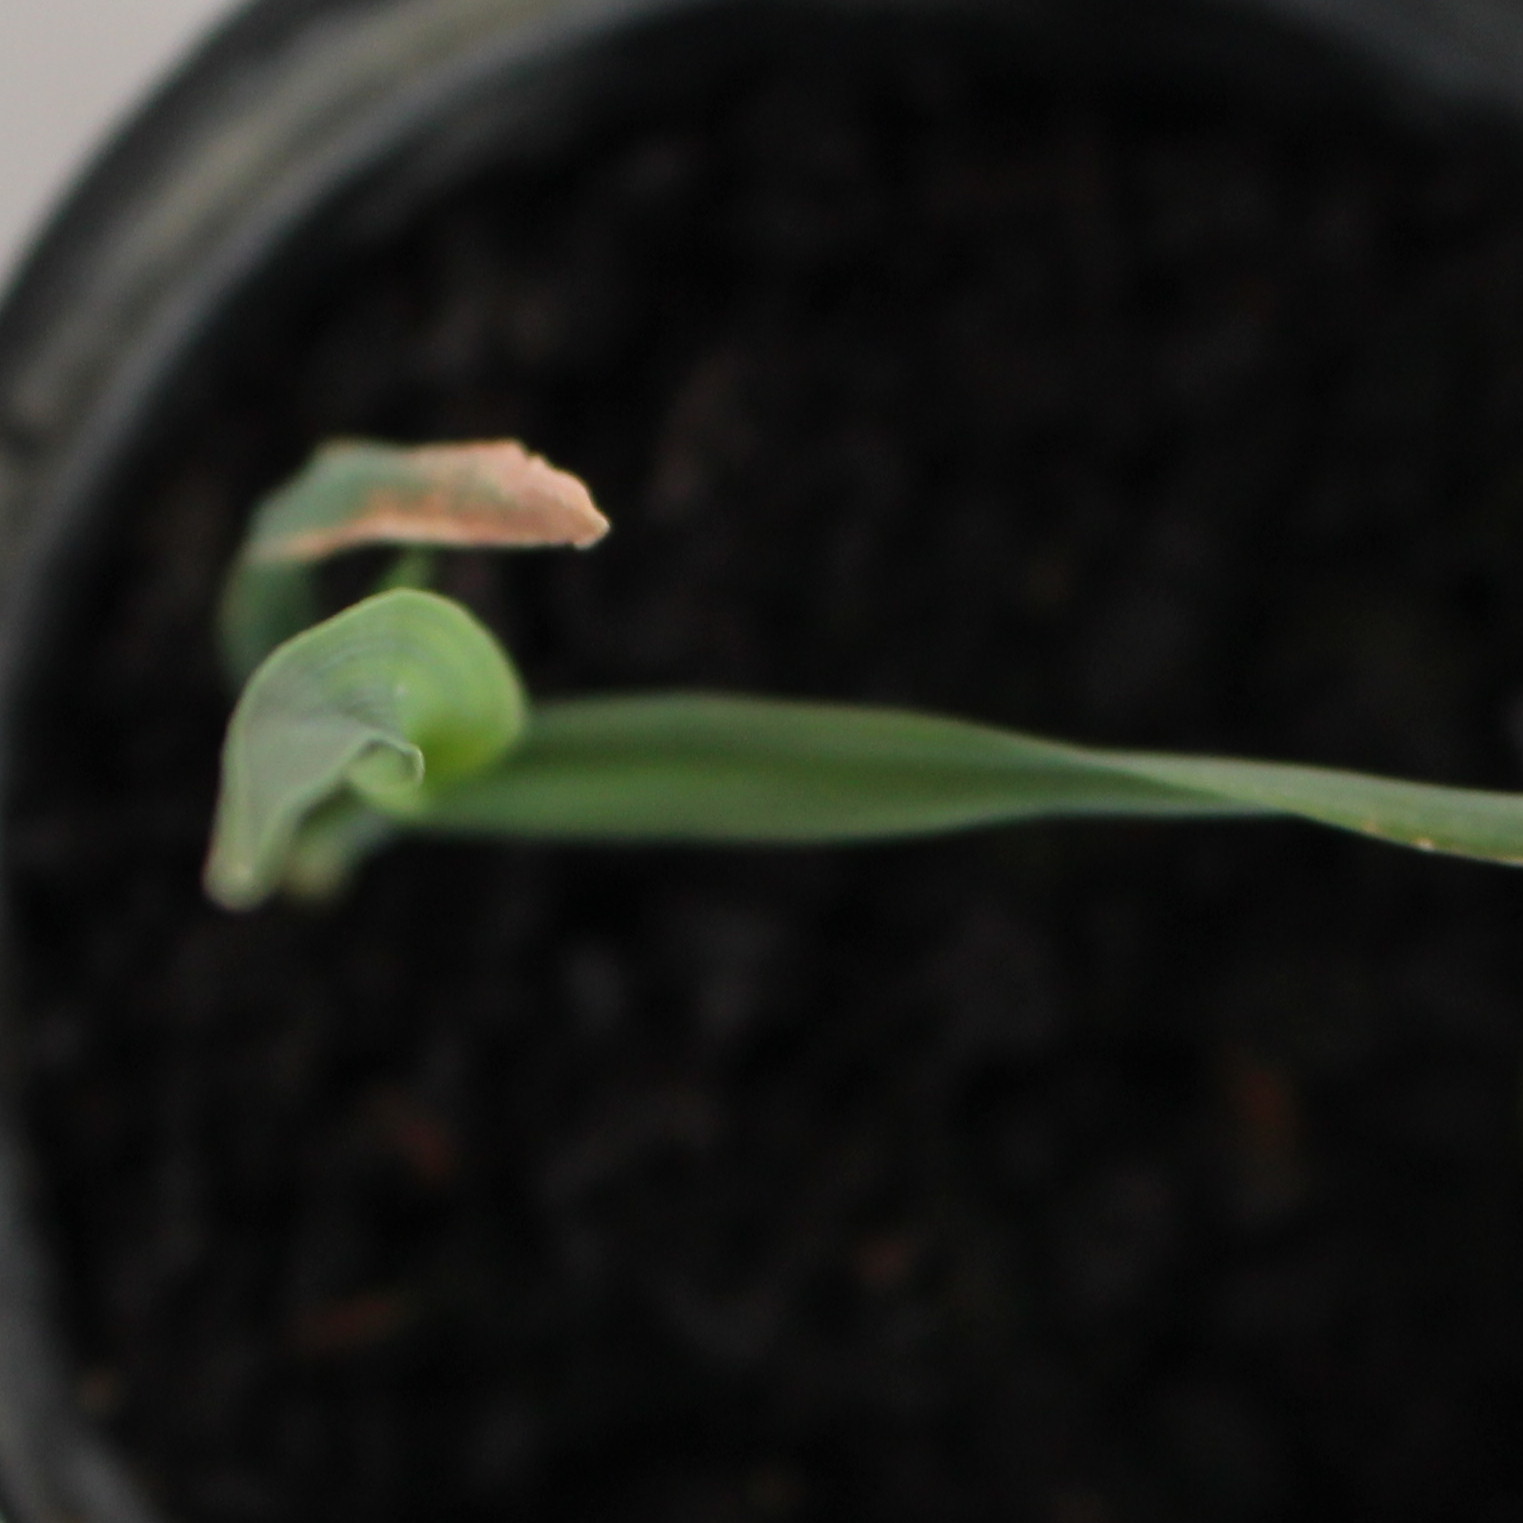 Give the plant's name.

Avena sterilis
